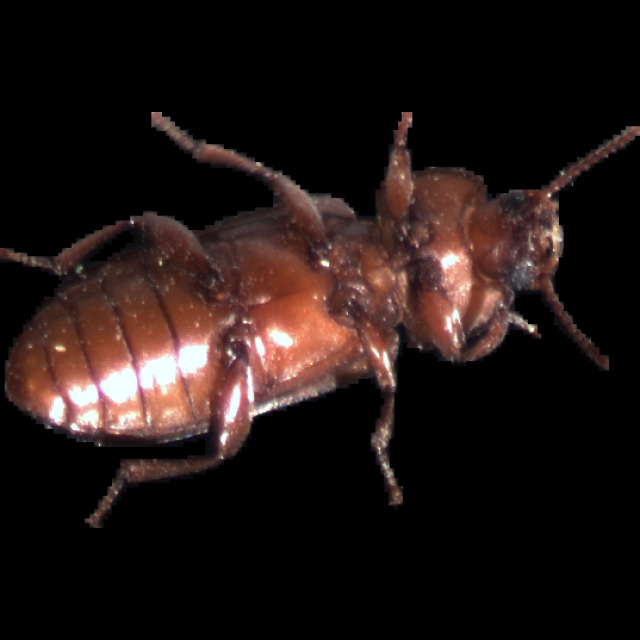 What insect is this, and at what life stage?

mealworm beetle
